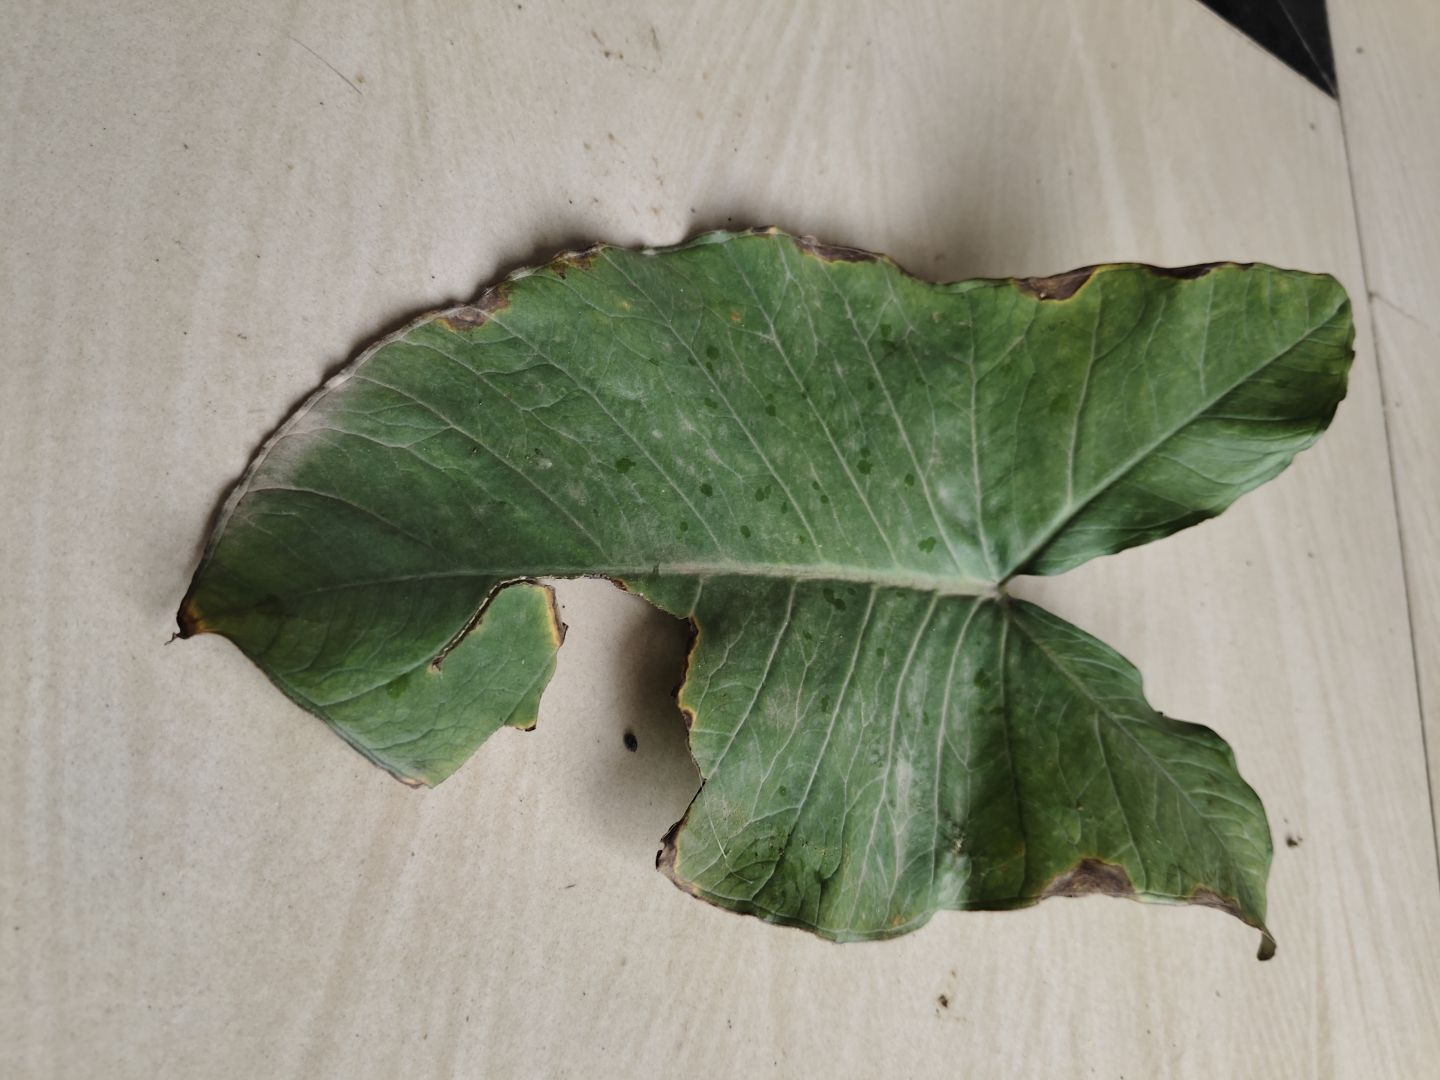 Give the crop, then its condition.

taro, leaf blight
